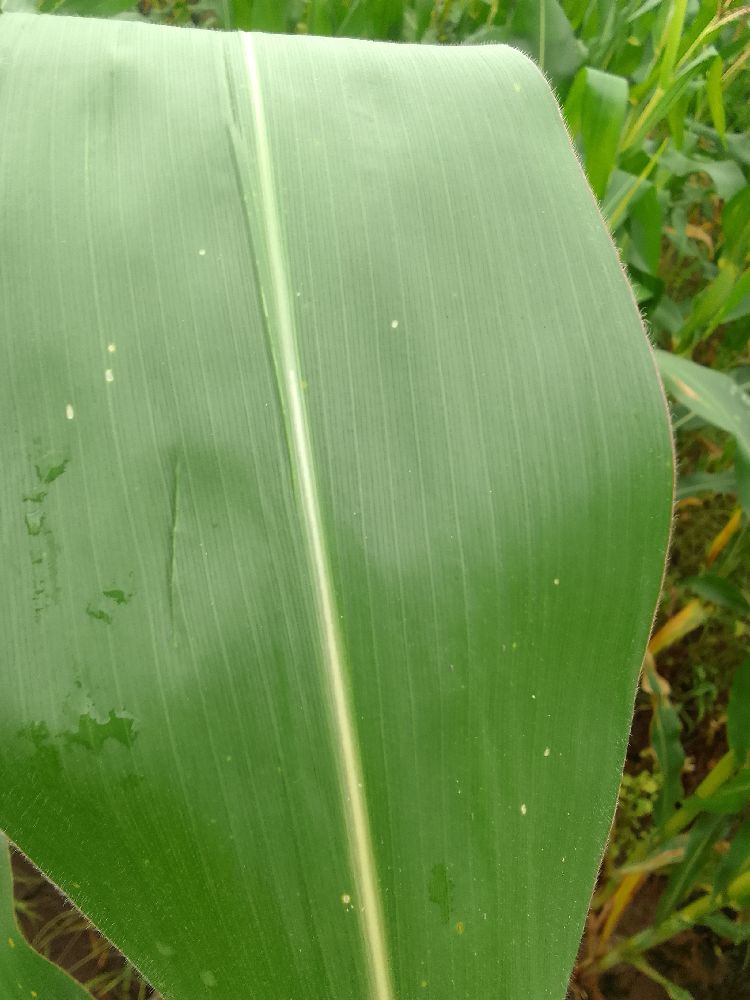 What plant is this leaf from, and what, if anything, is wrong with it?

maize, healthy
